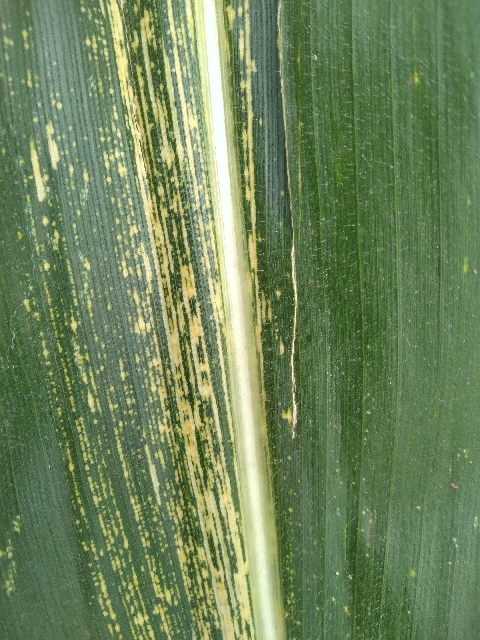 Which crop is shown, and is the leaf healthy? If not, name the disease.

maize, maize streak virus
